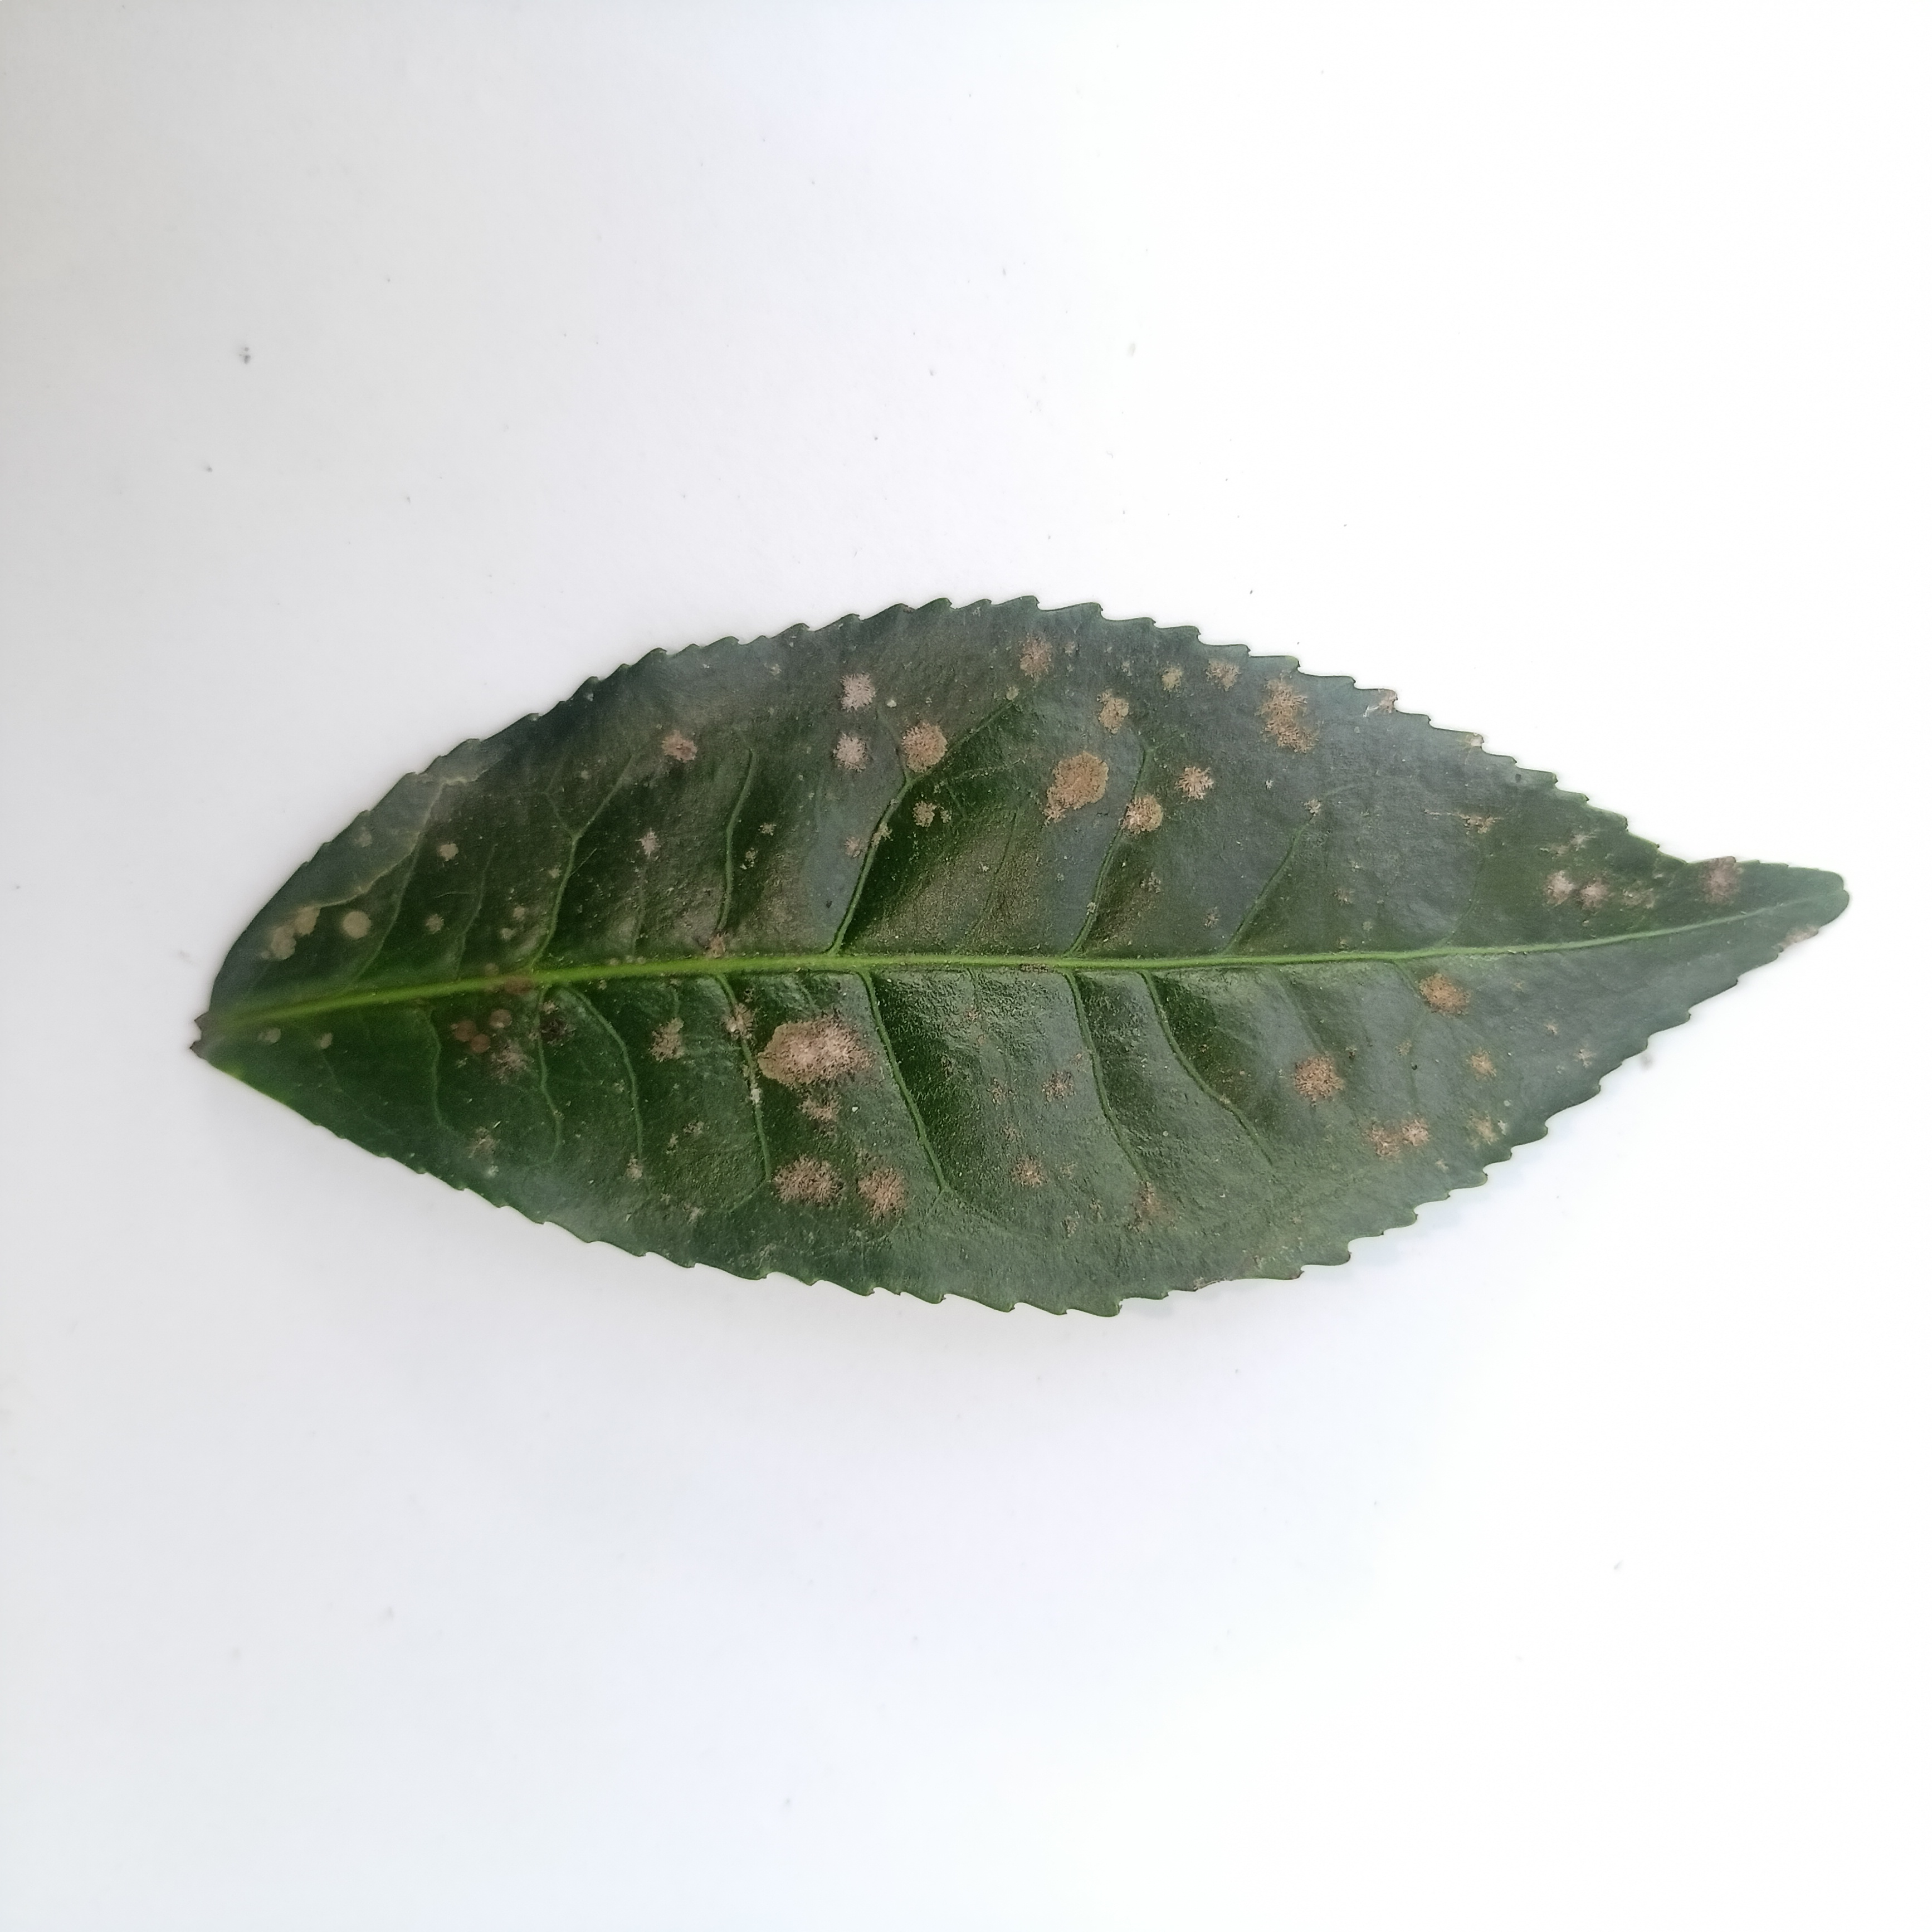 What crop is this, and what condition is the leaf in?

tea, algal leaf
